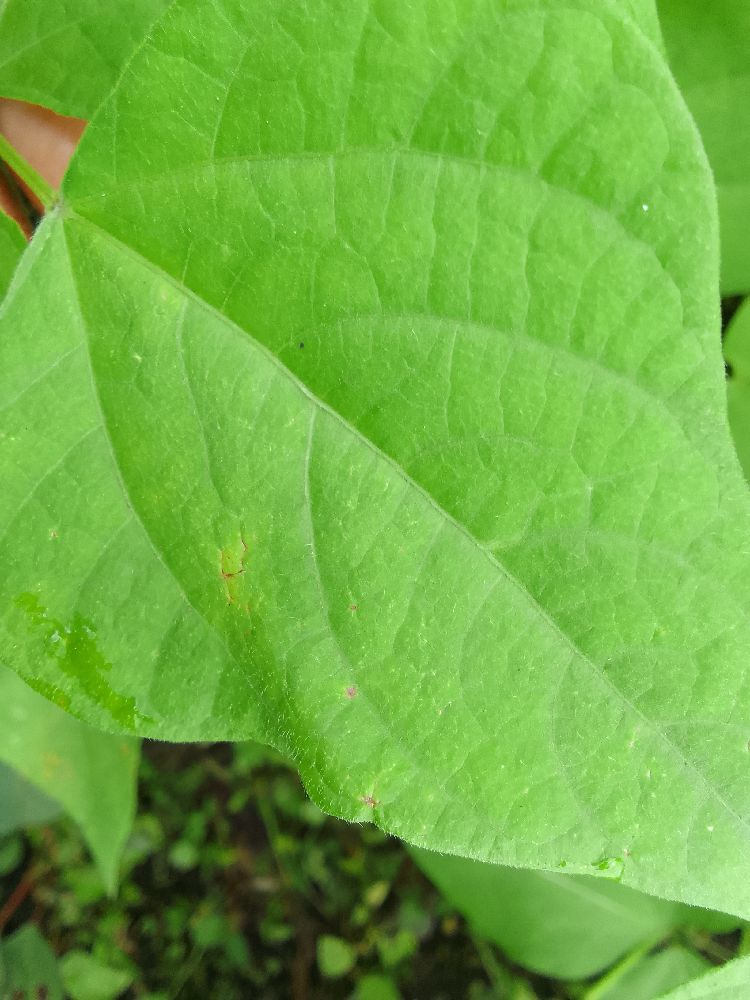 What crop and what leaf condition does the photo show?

common bean, healthy
